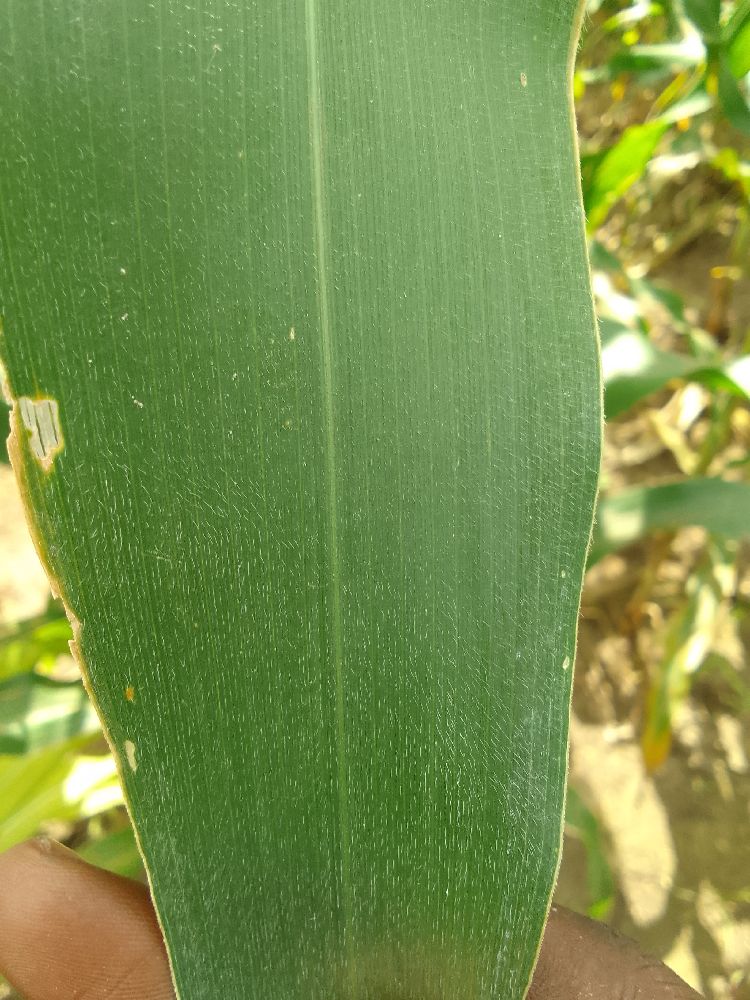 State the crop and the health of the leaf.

maize, healthy
